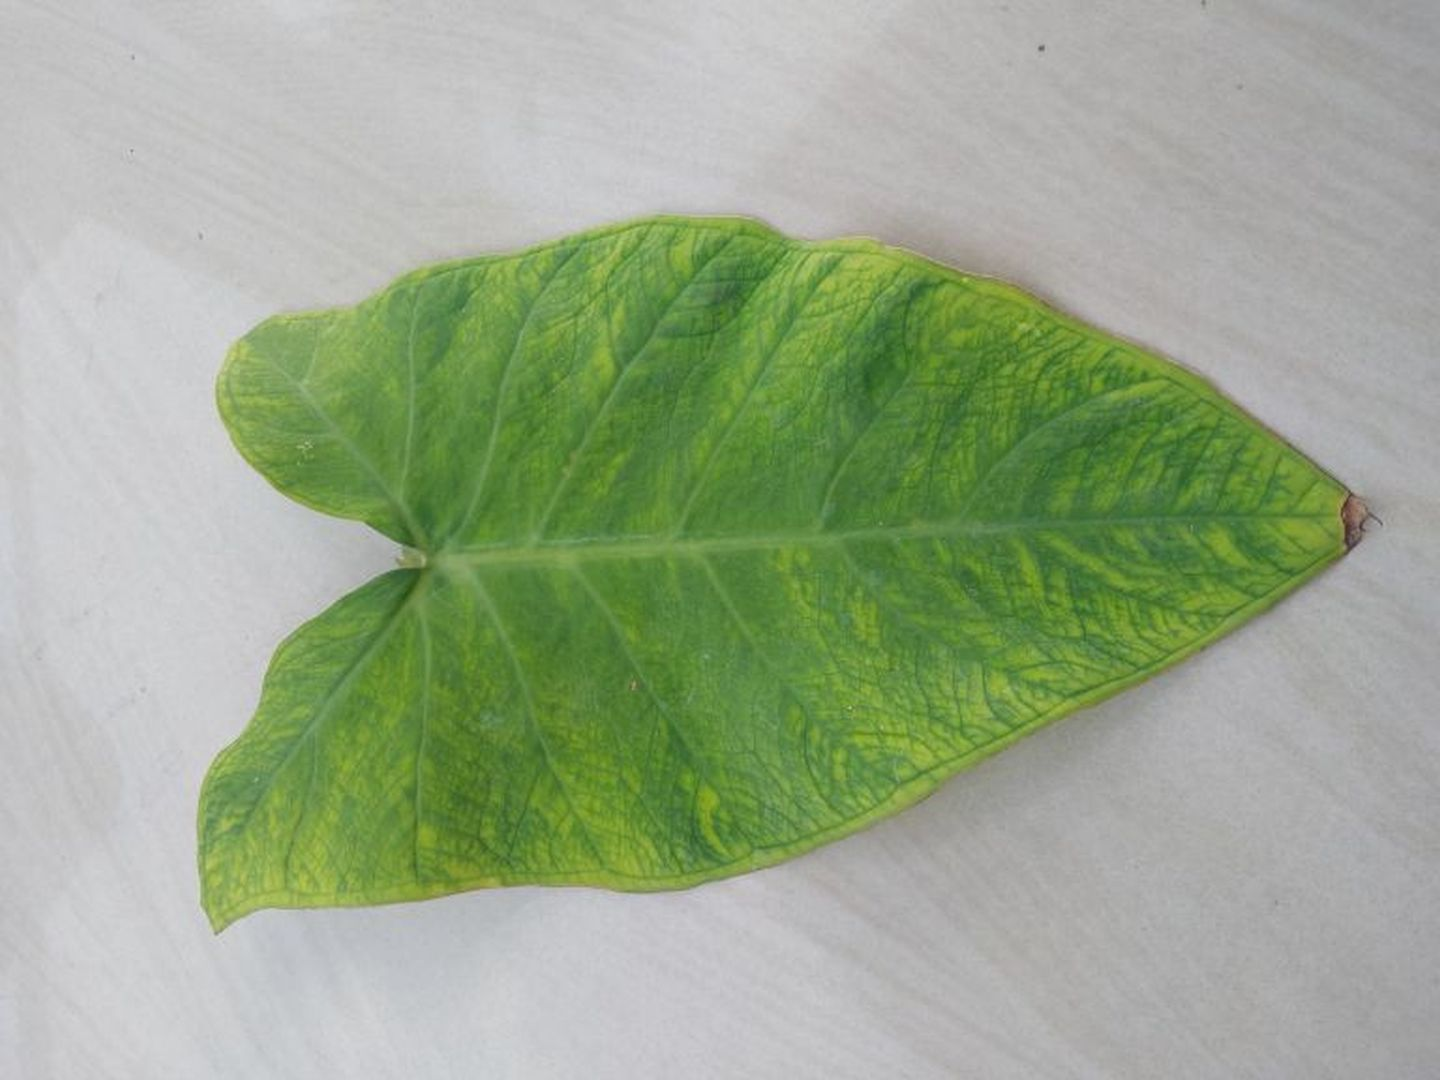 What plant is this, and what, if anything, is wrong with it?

taro, mosaic
